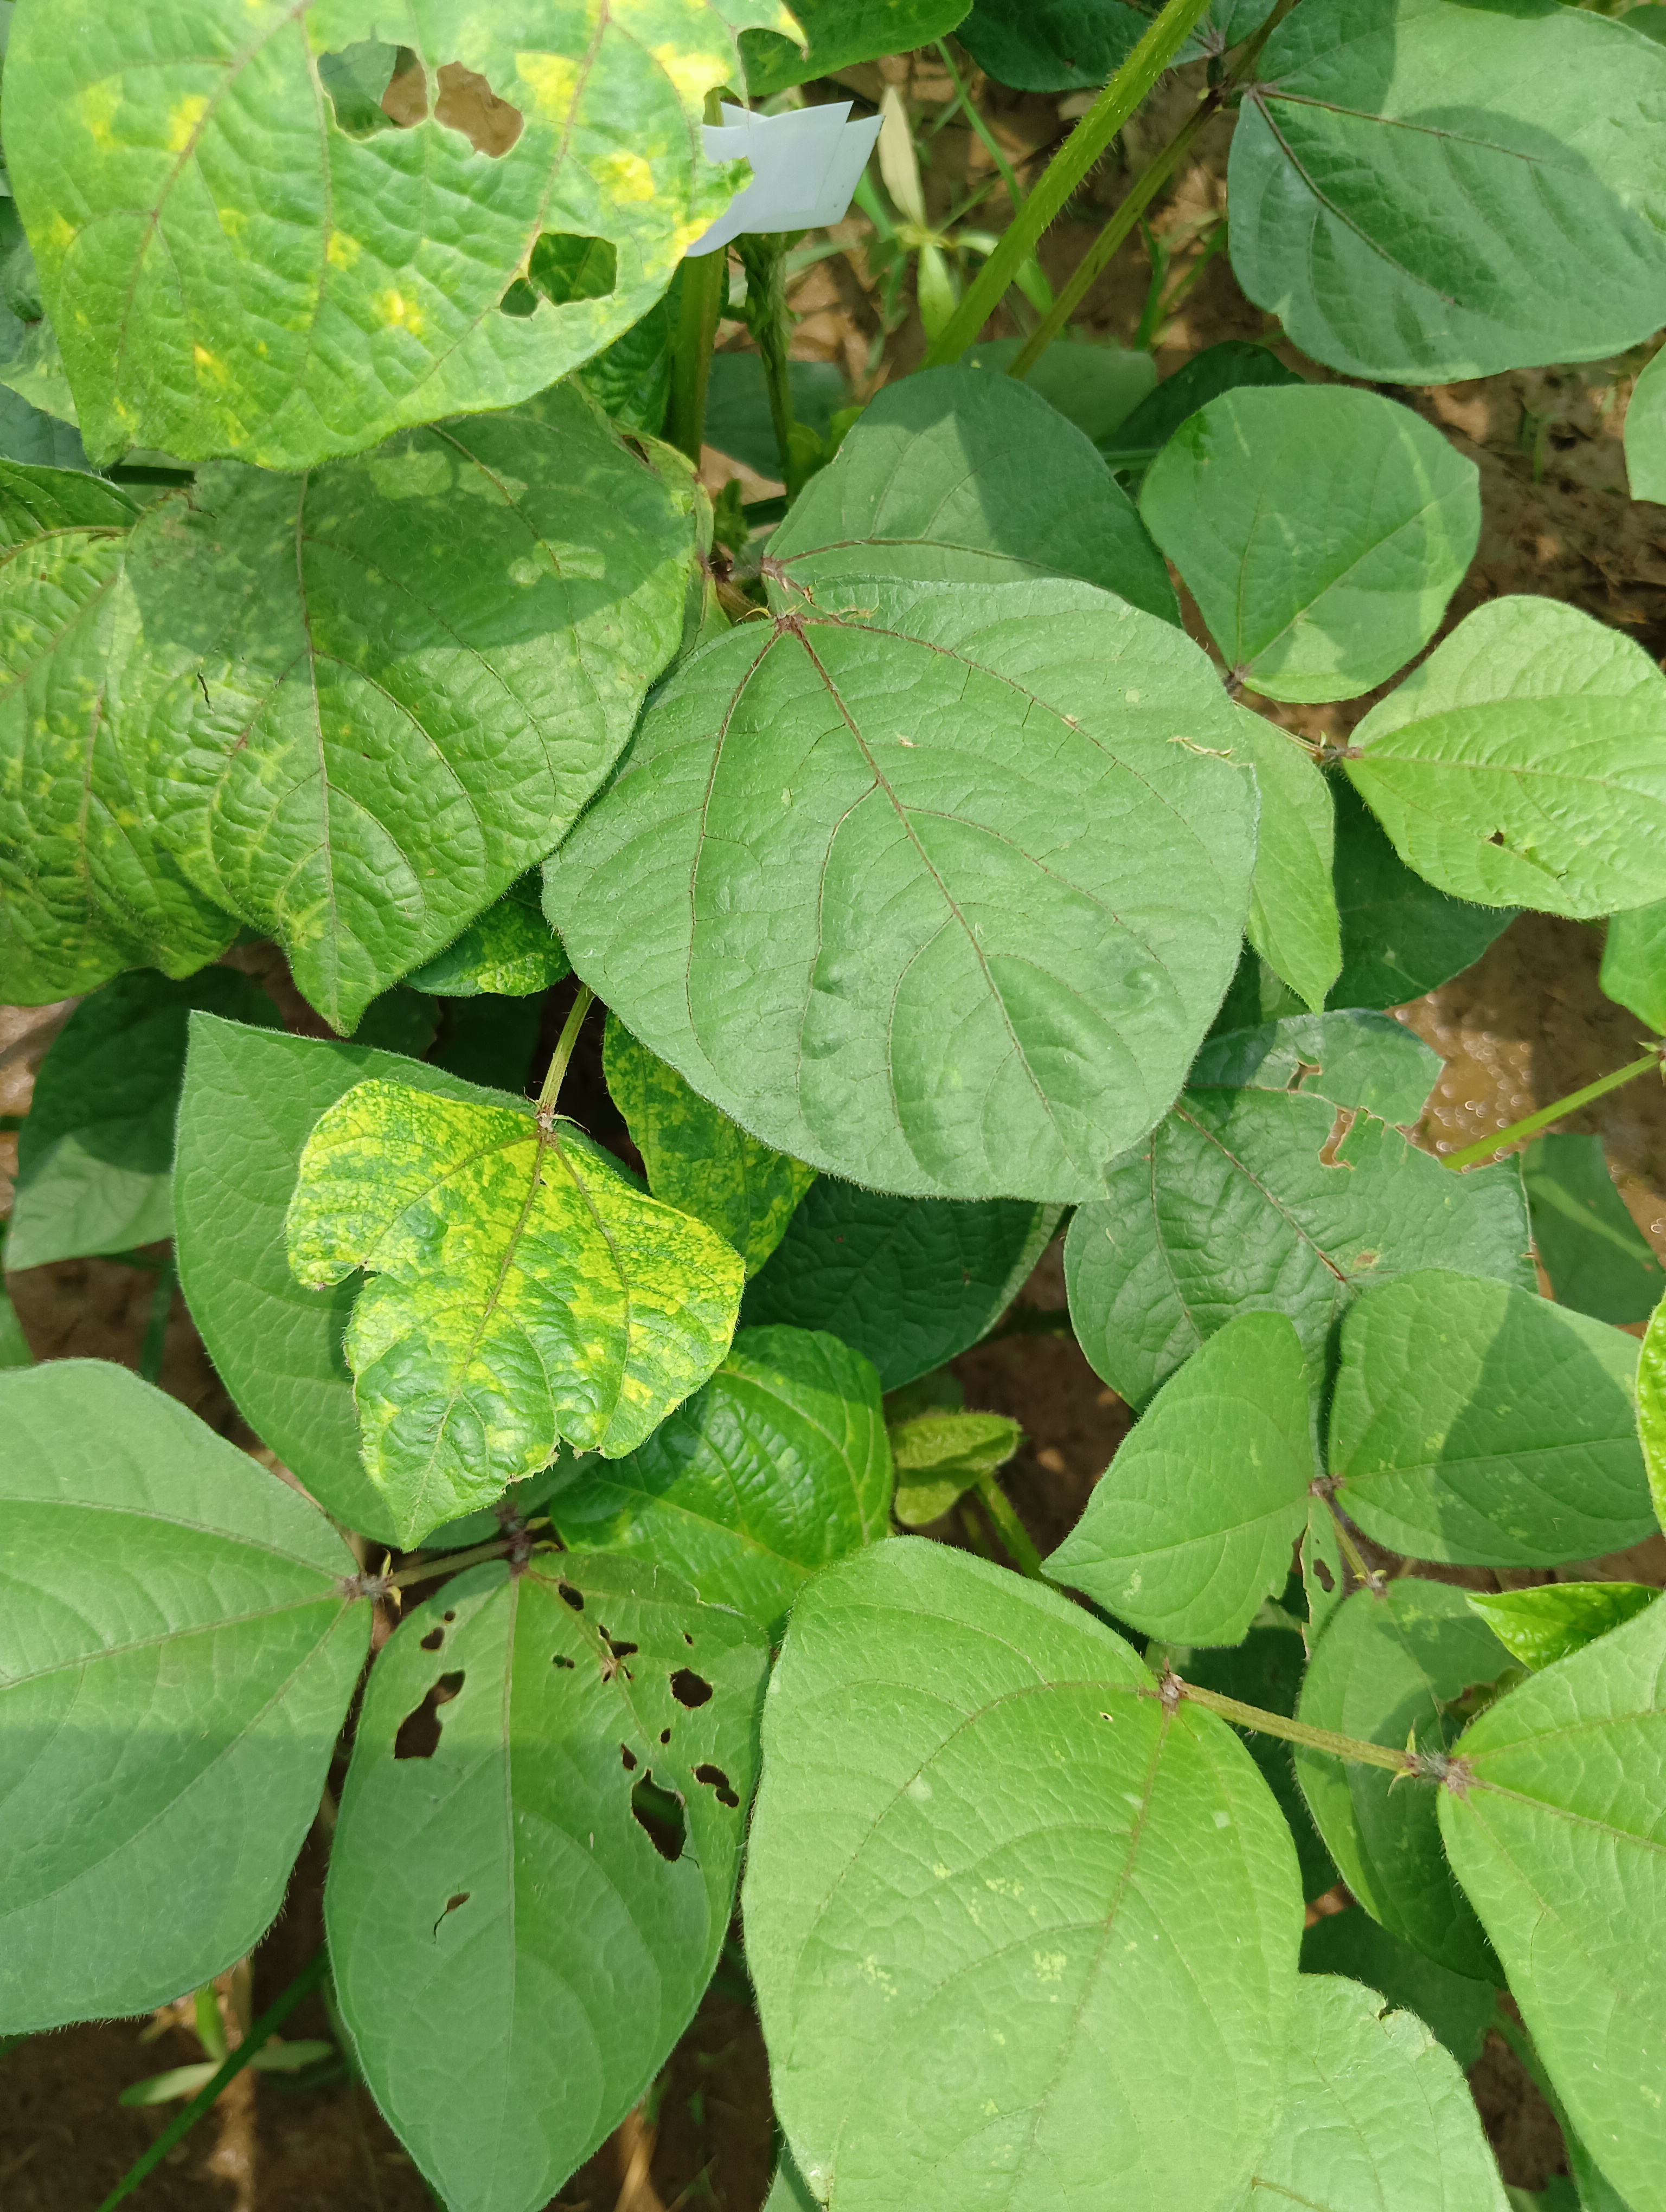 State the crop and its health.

mungbean, yellow mosaic
